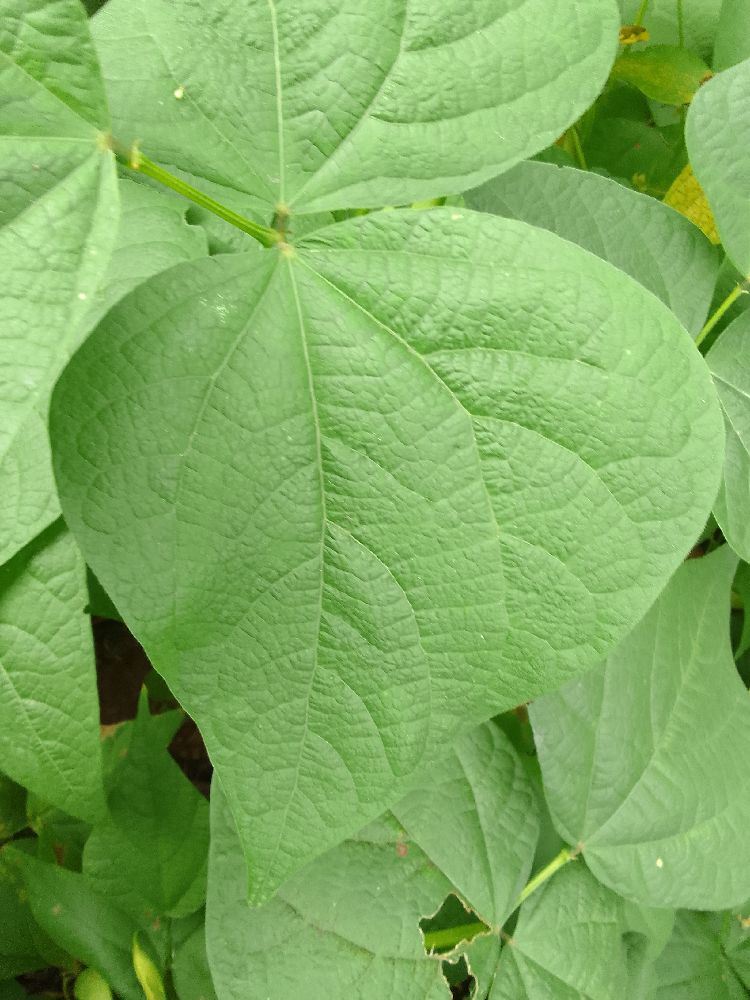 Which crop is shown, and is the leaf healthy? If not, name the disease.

common bean, healthy
